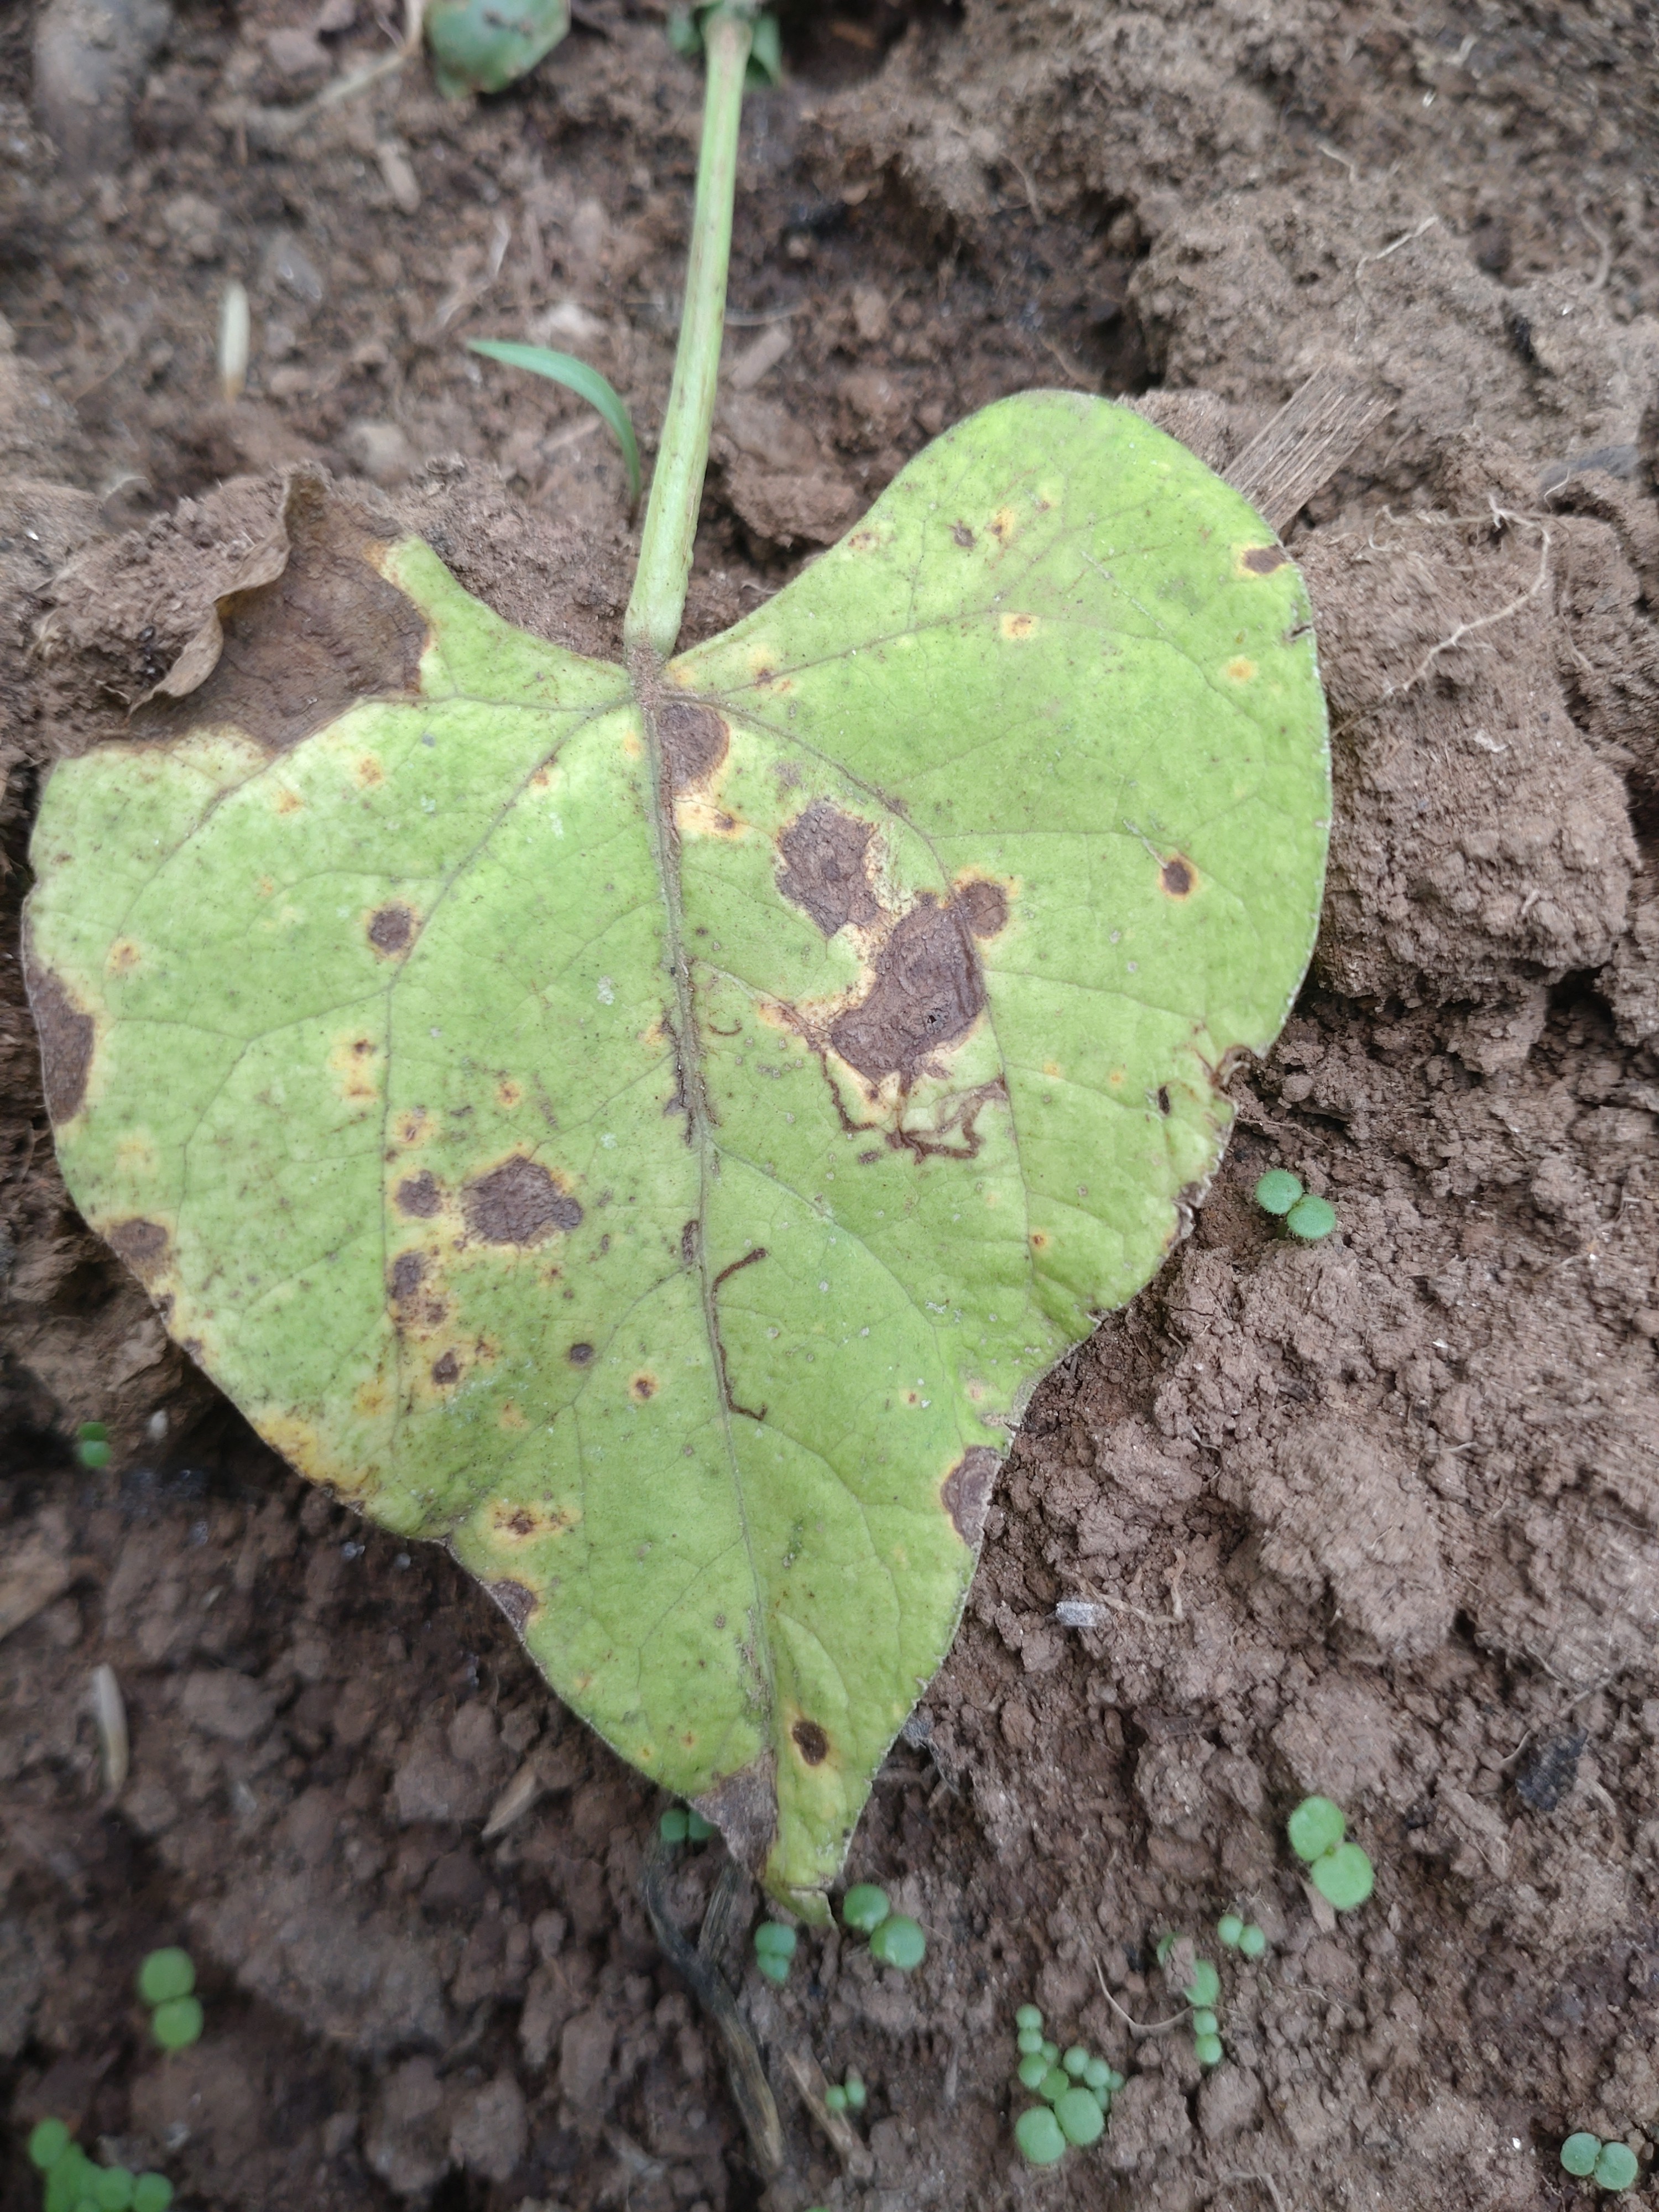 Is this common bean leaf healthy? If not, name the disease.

rust
